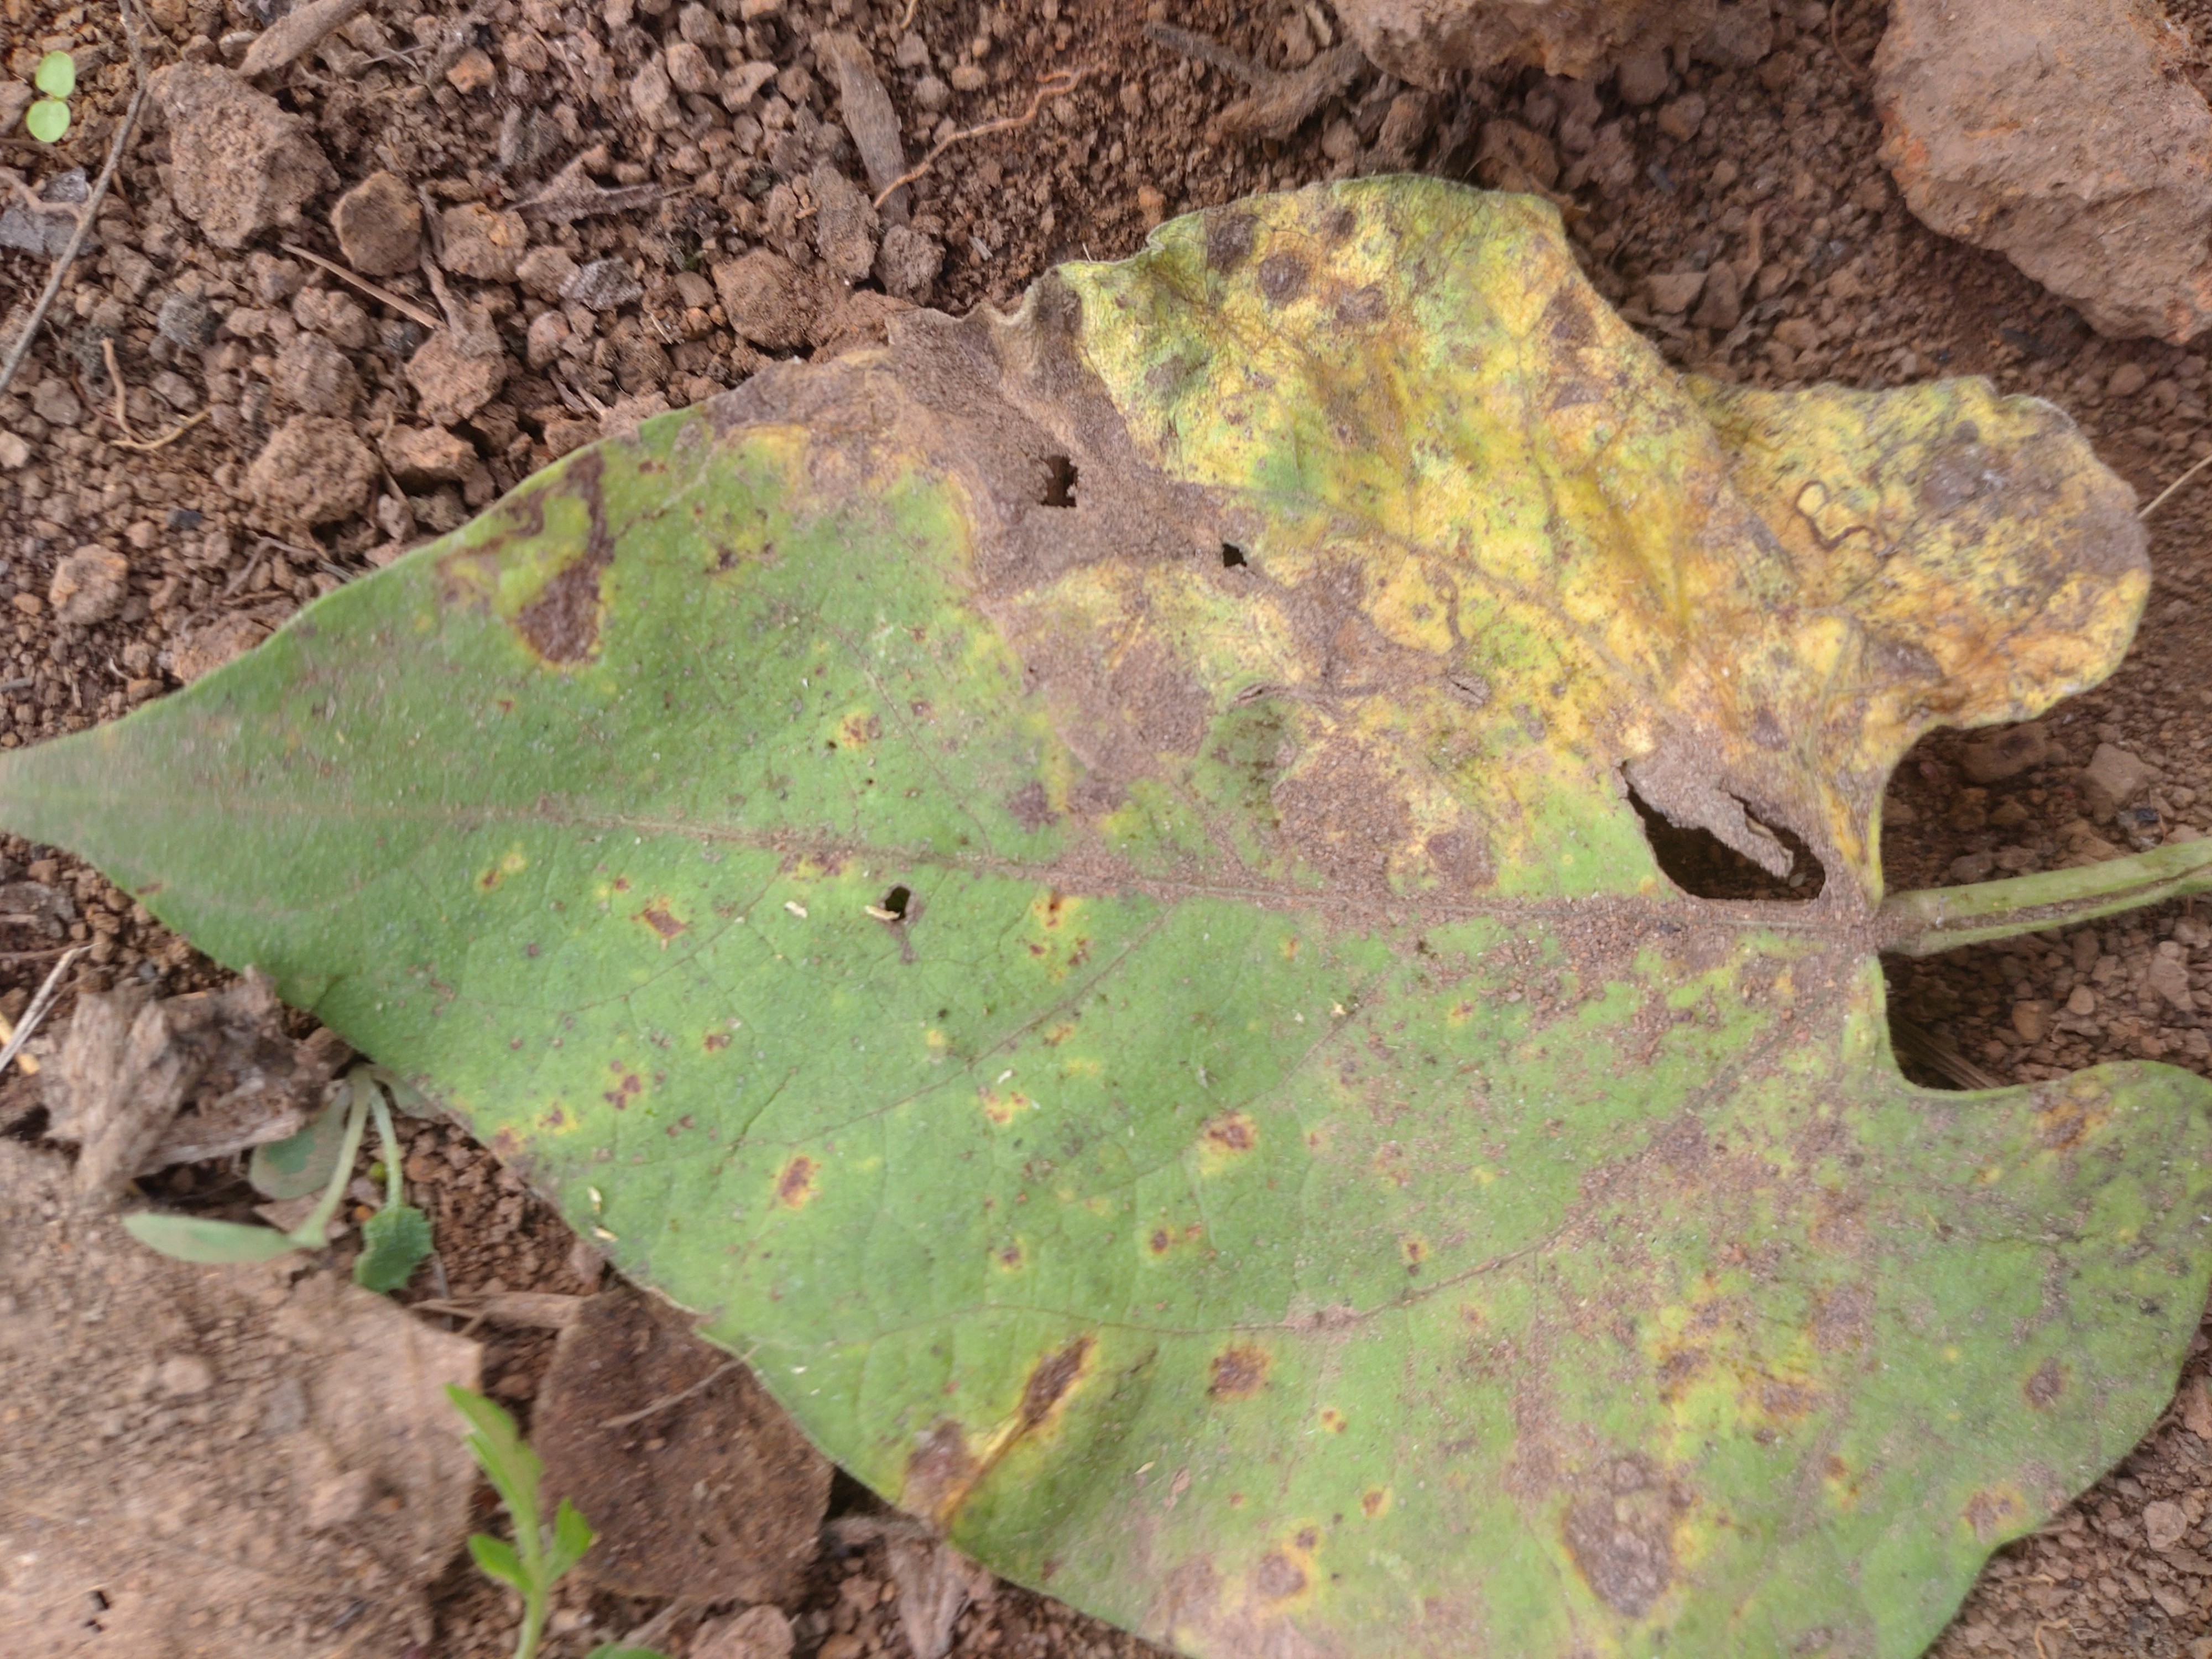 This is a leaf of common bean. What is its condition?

rust
